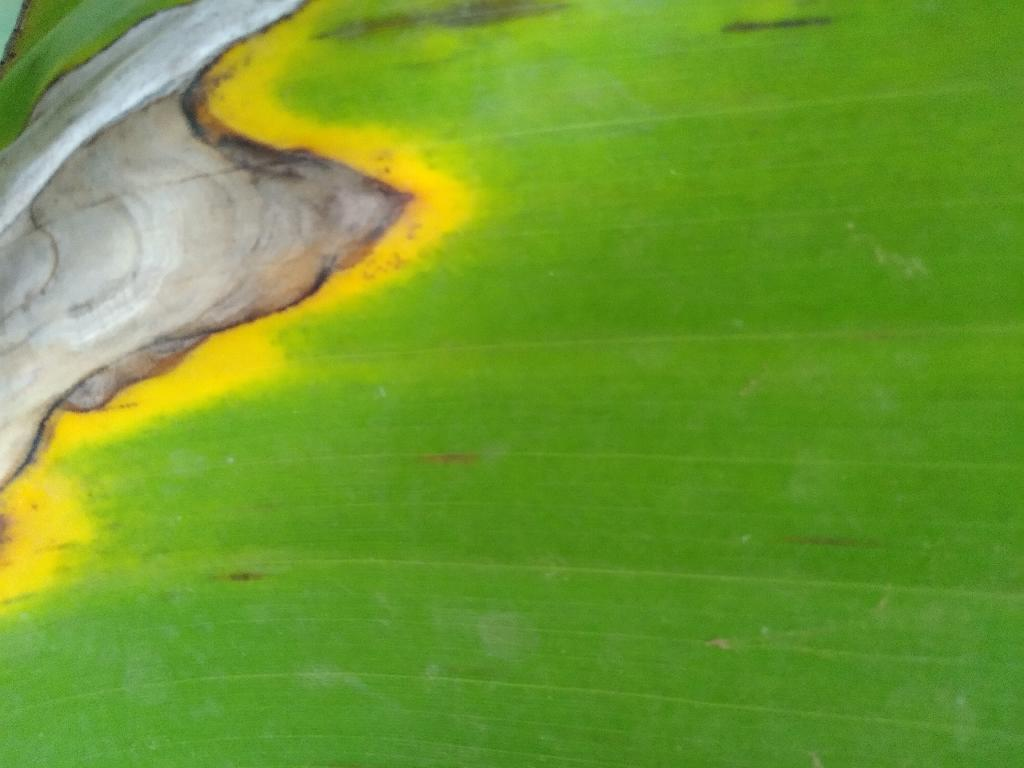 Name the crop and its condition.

banana, black sigatoka
